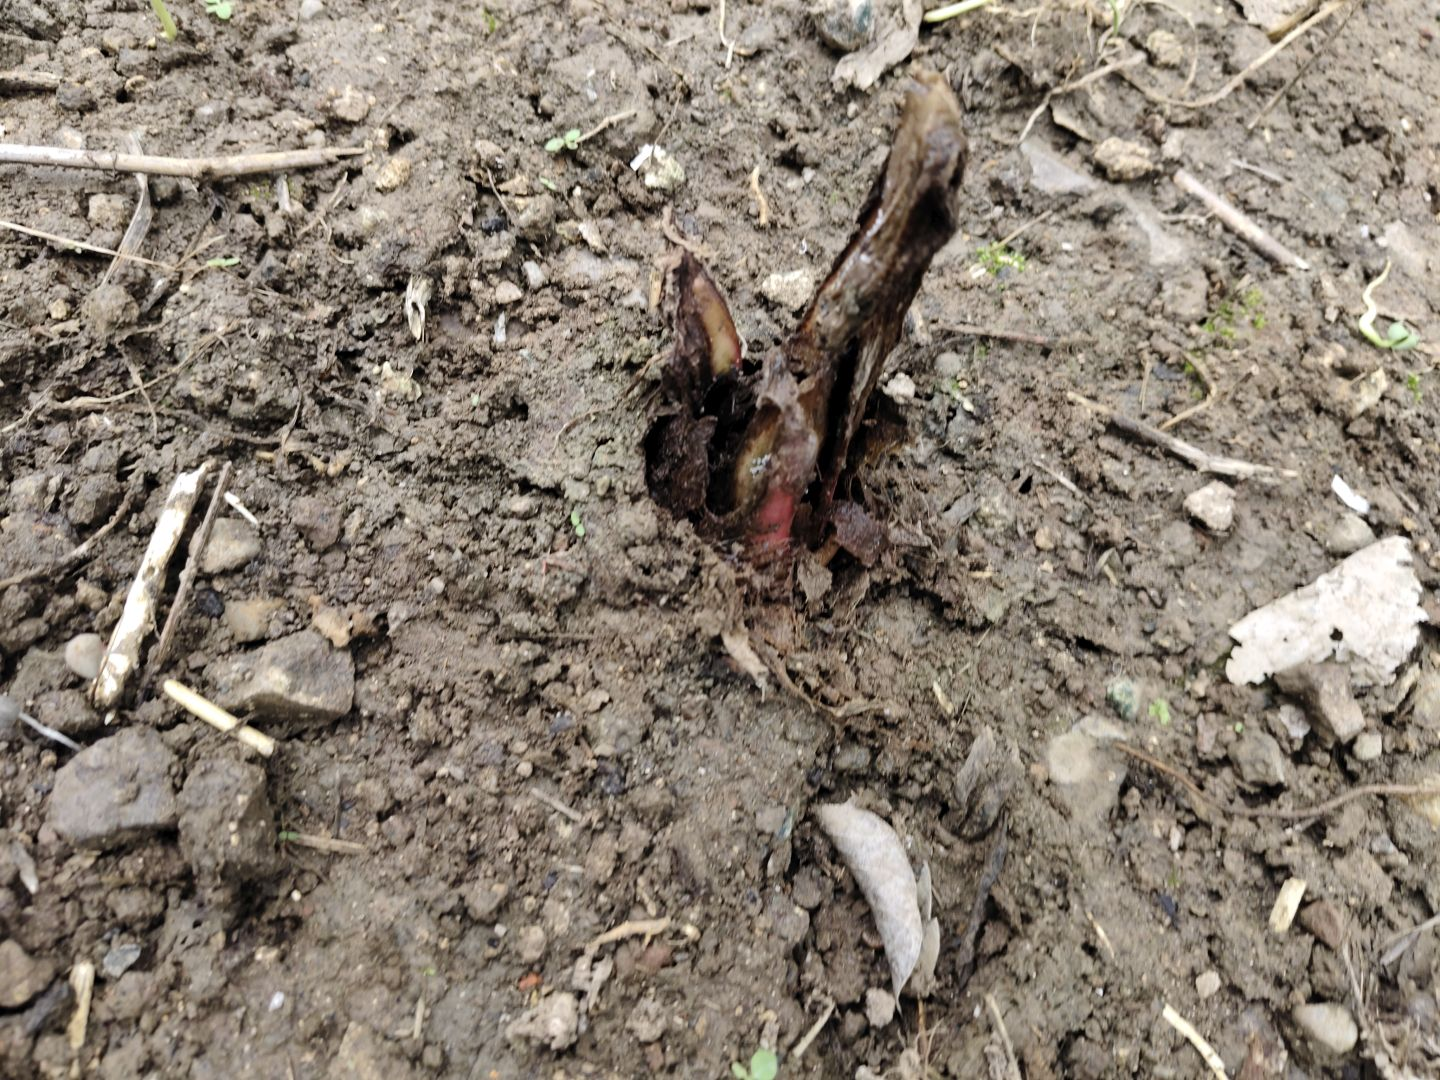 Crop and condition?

taro, root rot
